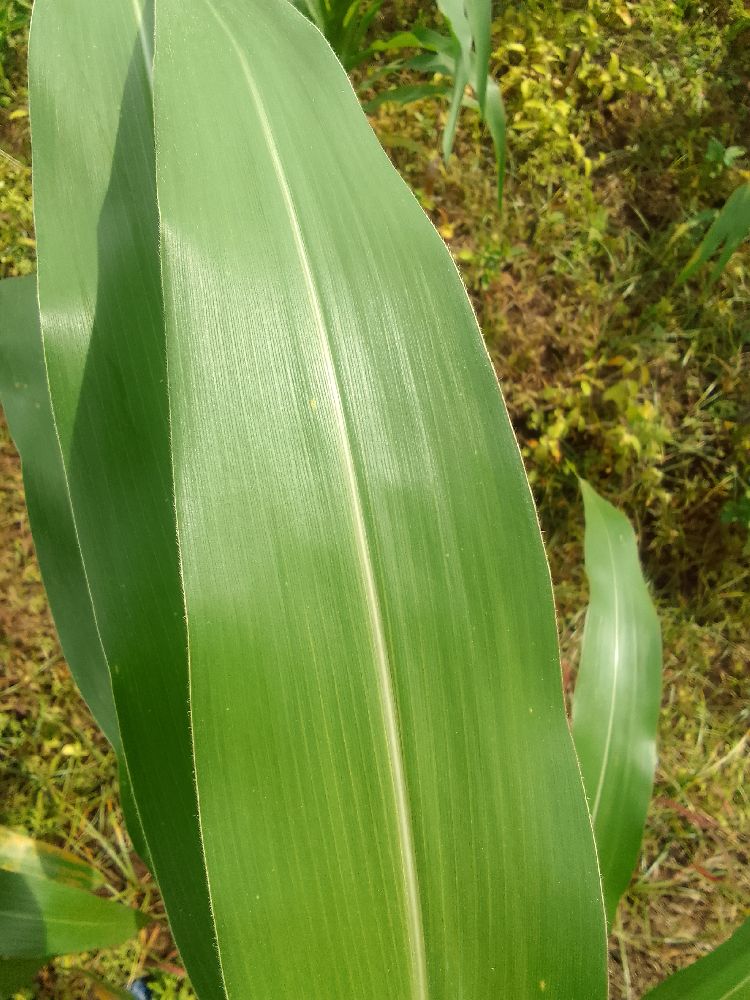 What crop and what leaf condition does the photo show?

maize, healthy
